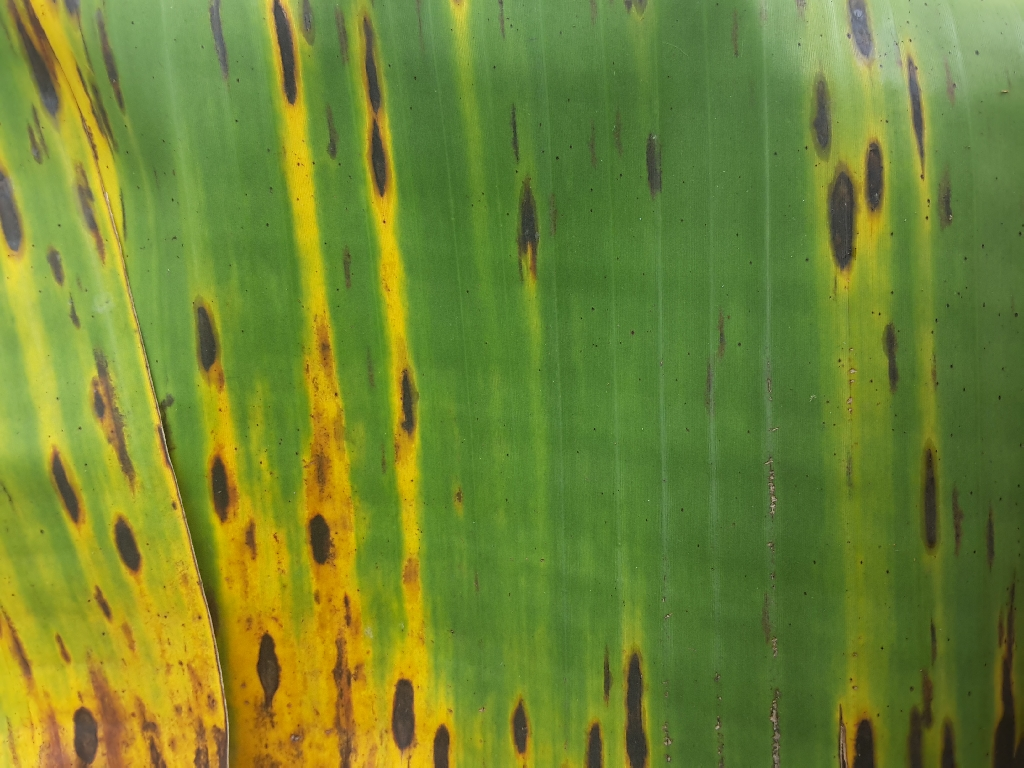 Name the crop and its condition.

banana, black sigatoka
